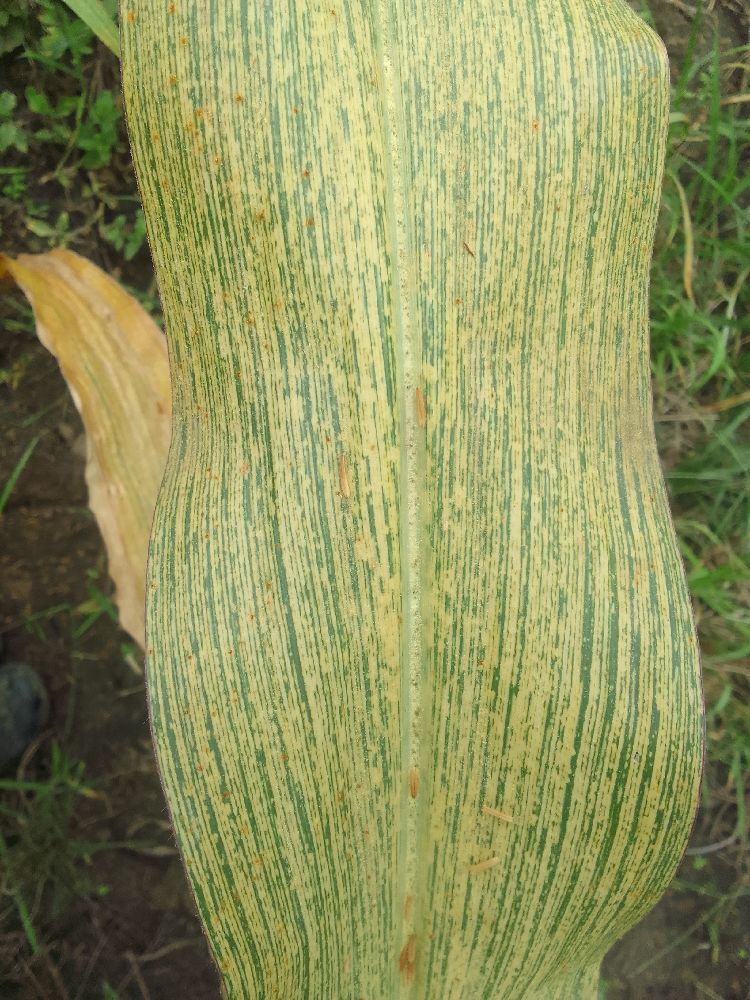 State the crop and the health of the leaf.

maize, maize streak virus
